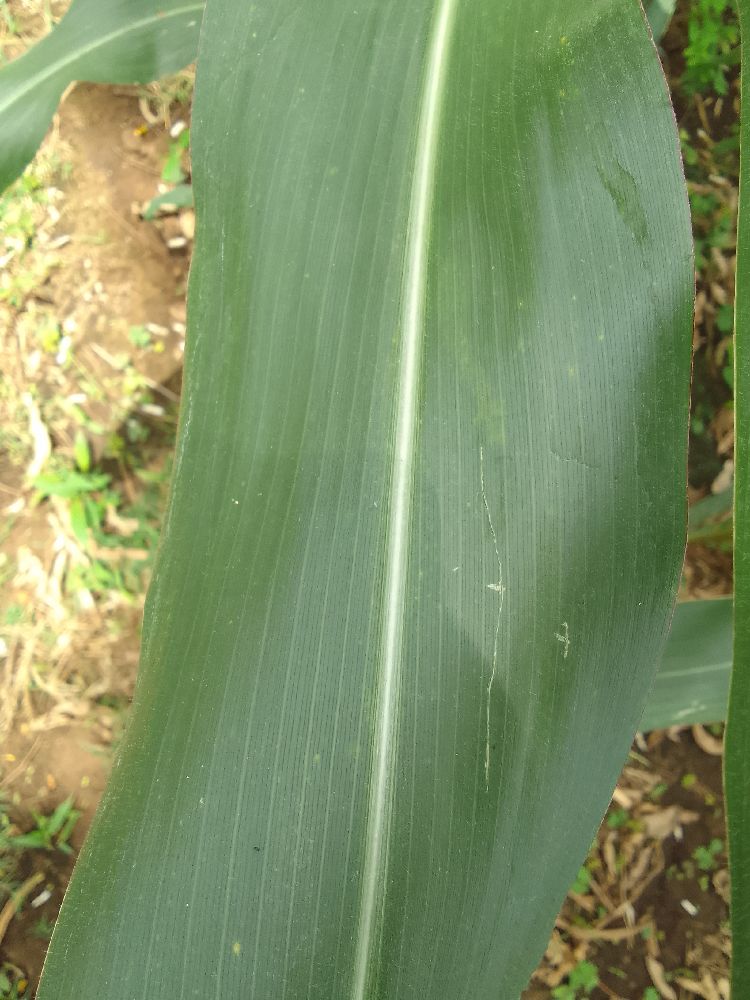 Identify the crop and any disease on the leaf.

maize, healthy
